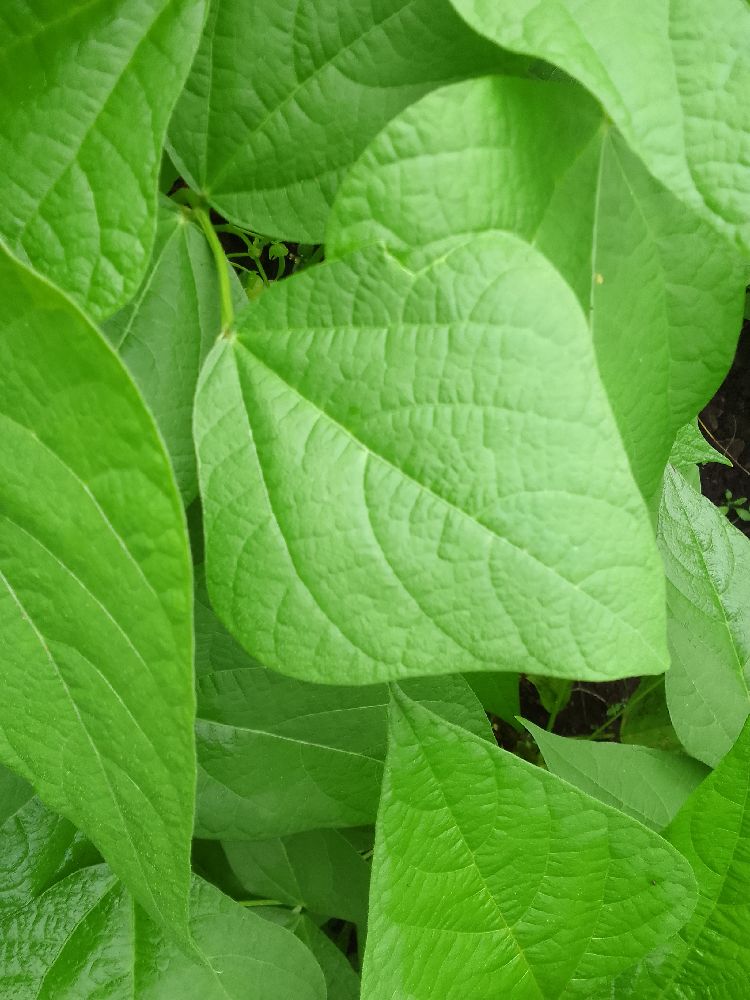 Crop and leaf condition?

common bean, healthy
